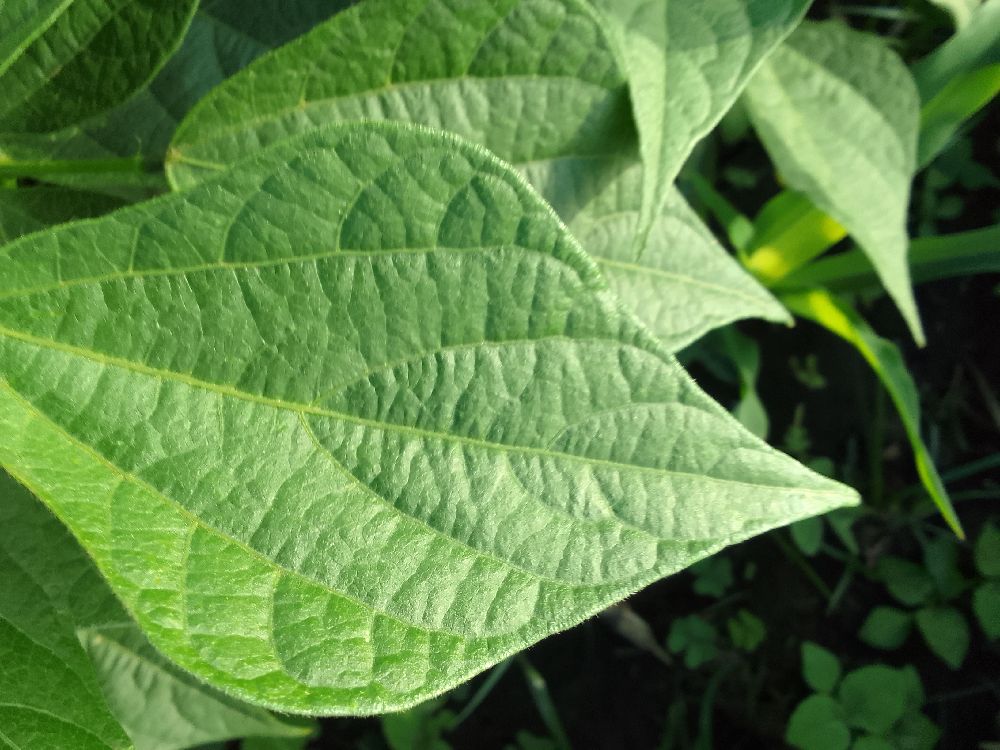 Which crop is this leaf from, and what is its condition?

common bean, healthy
